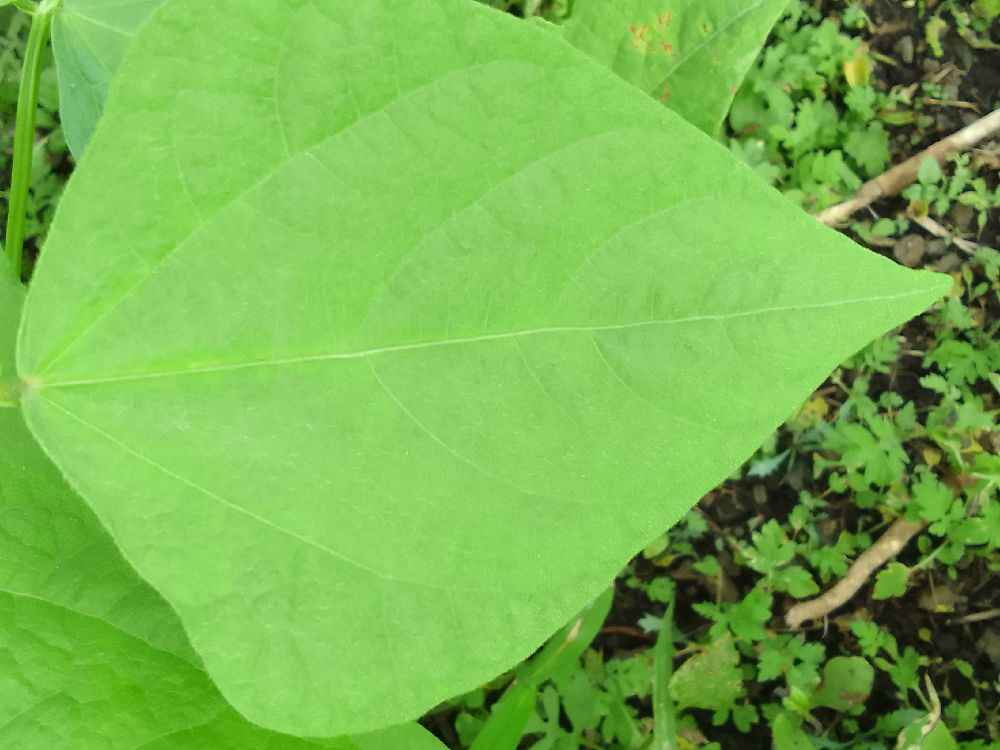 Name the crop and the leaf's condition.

common bean, healthy
